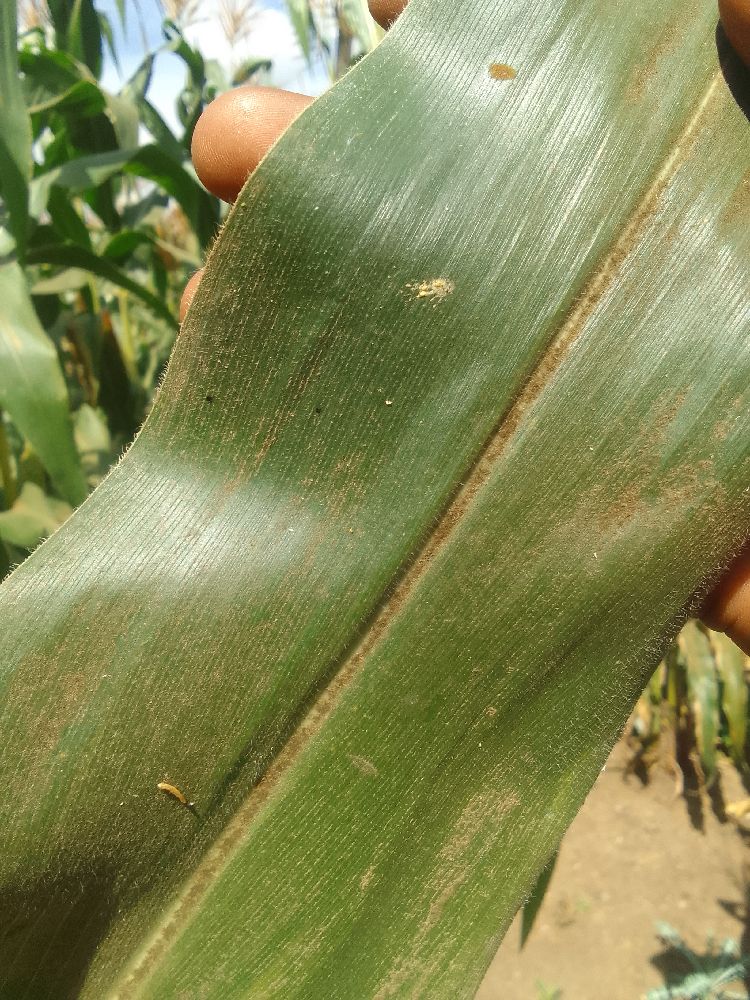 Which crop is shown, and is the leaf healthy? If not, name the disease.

maize, healthy
